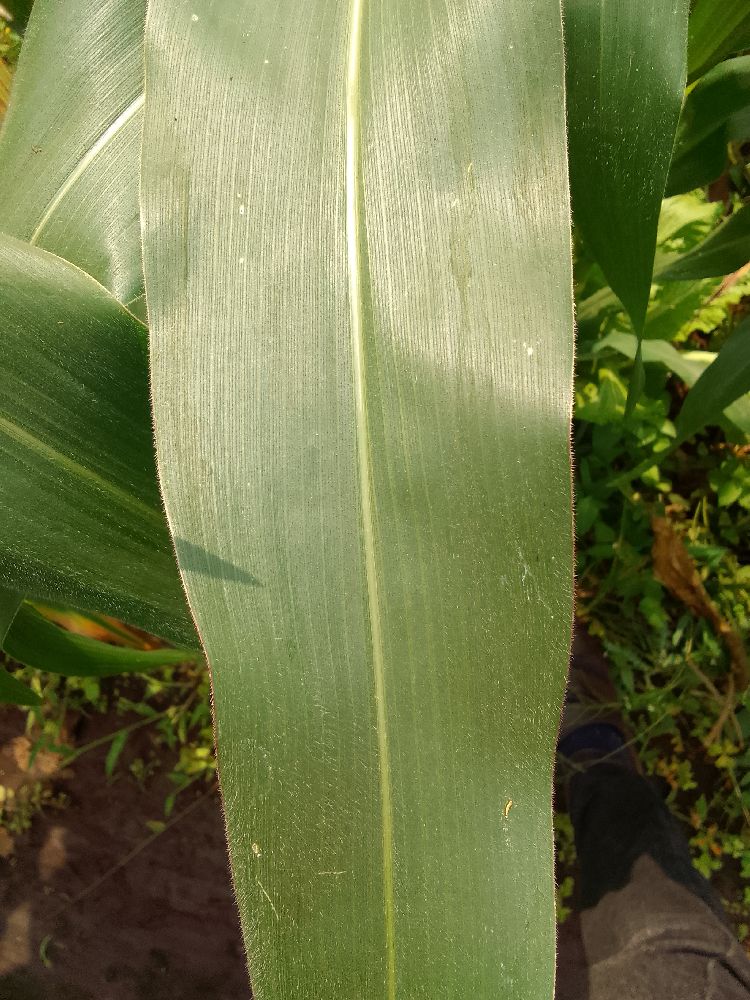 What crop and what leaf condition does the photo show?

maize, healthy
